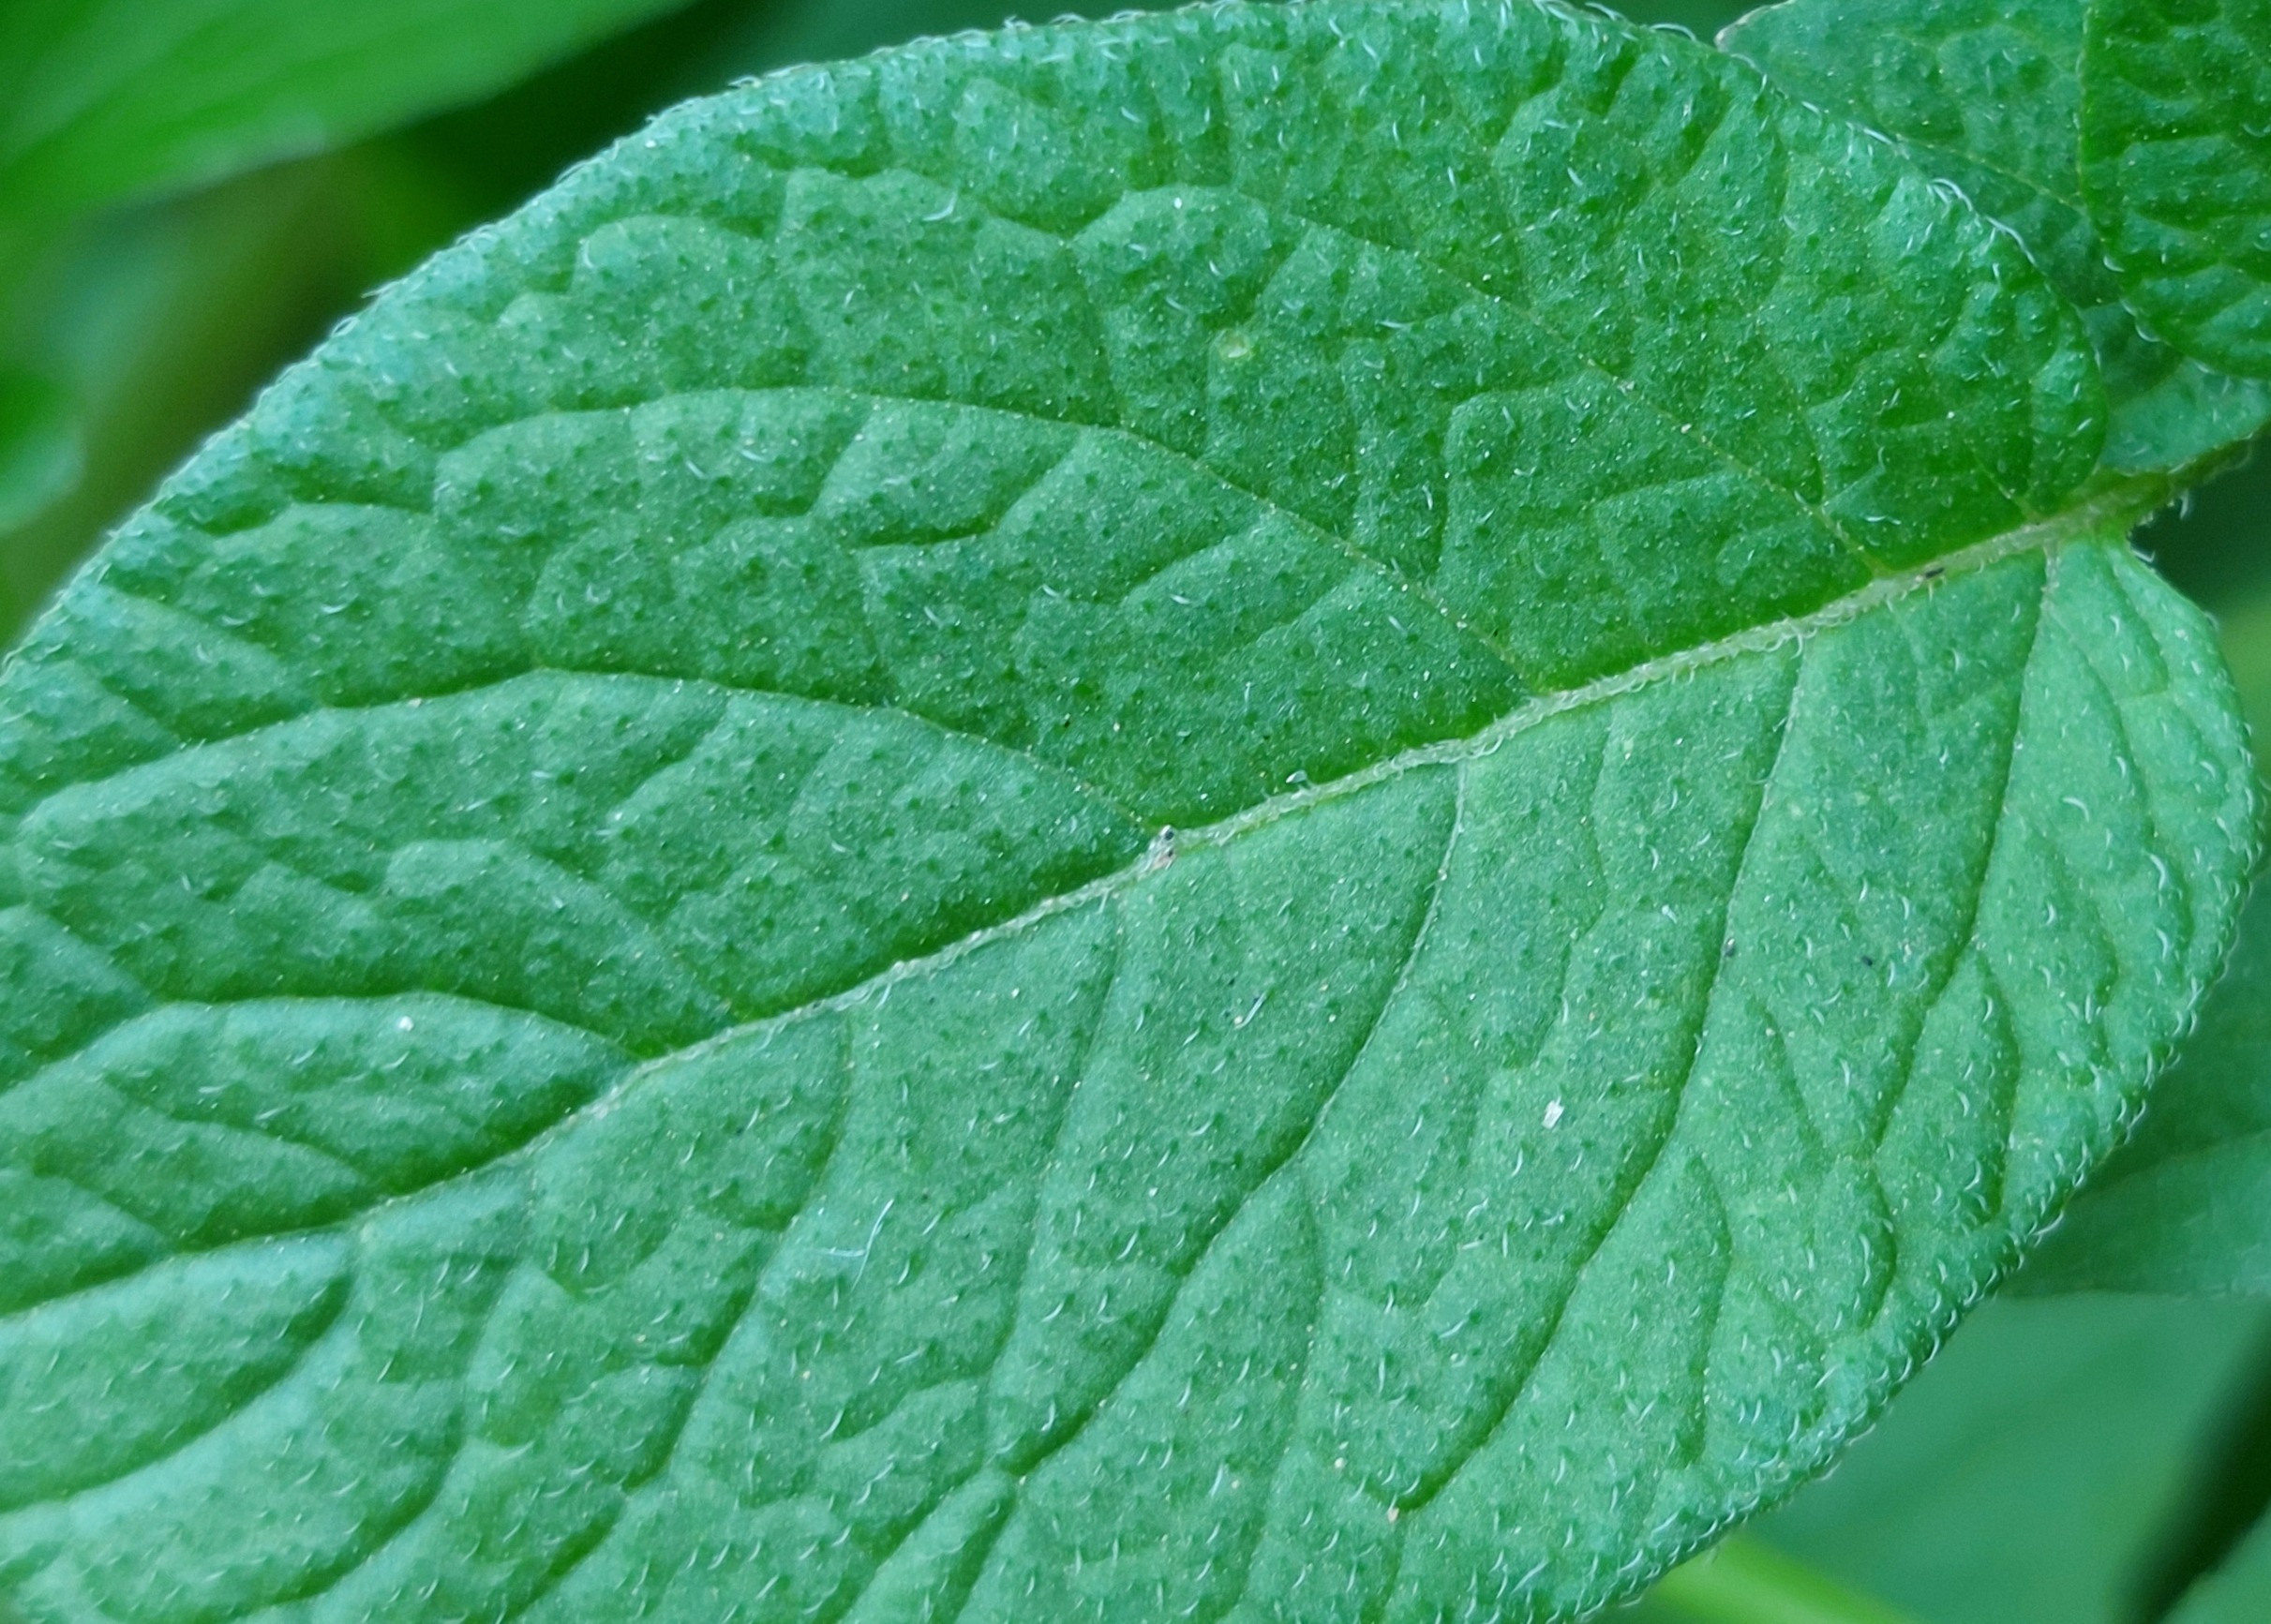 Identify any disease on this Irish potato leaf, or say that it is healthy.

healthy
